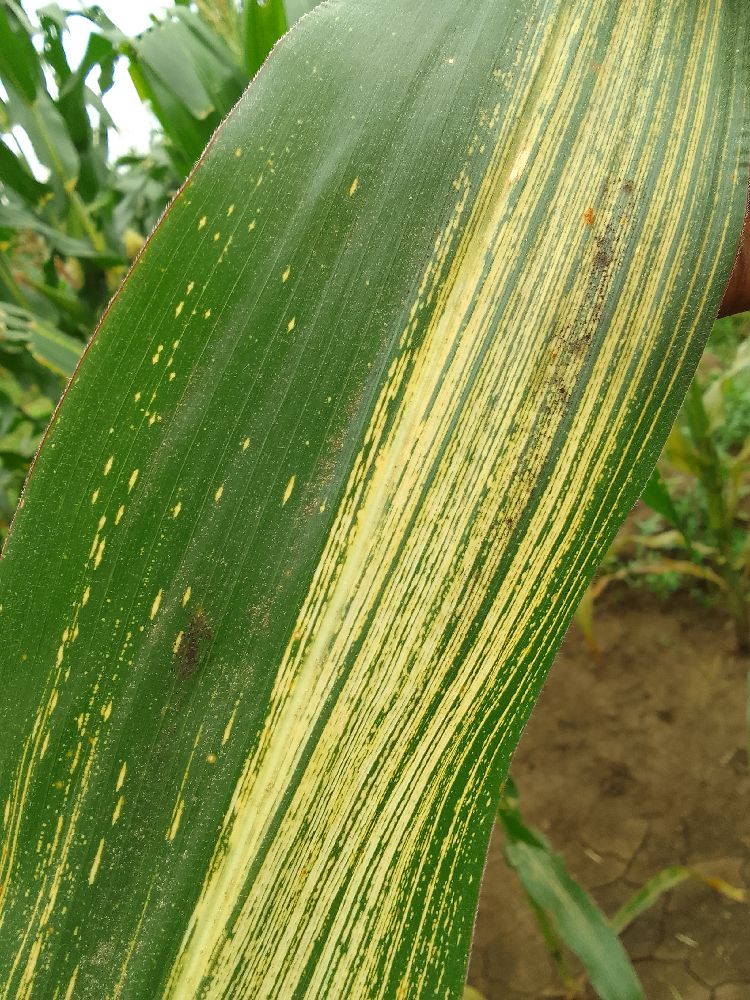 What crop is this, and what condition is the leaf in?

maize, maize streak virus
